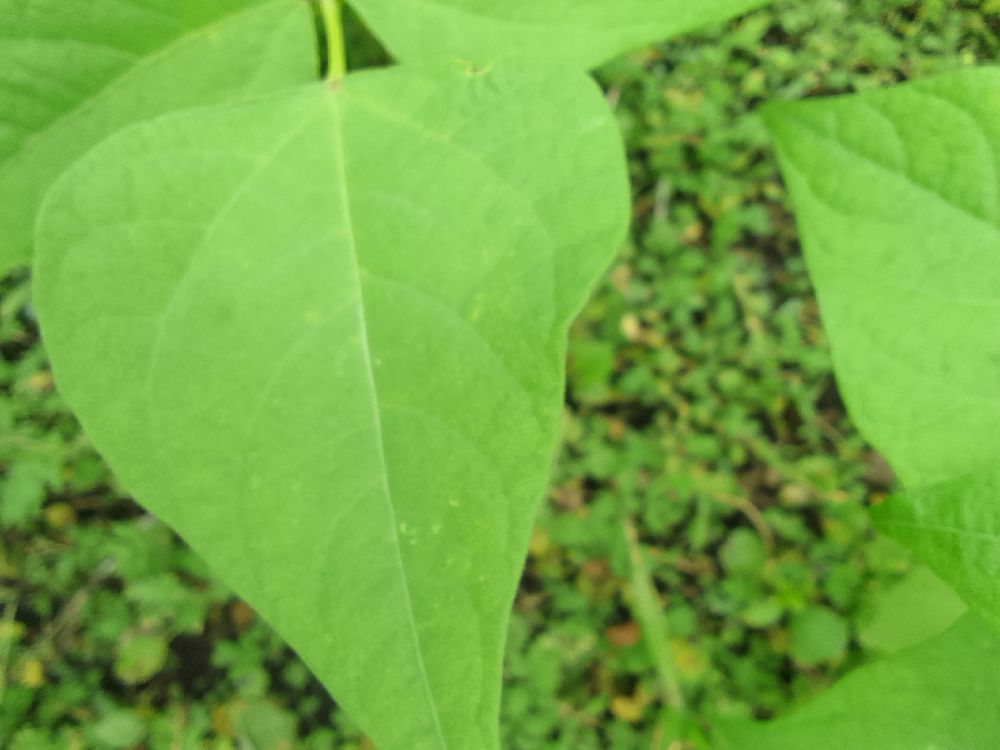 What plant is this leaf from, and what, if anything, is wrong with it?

common bean, healthy
